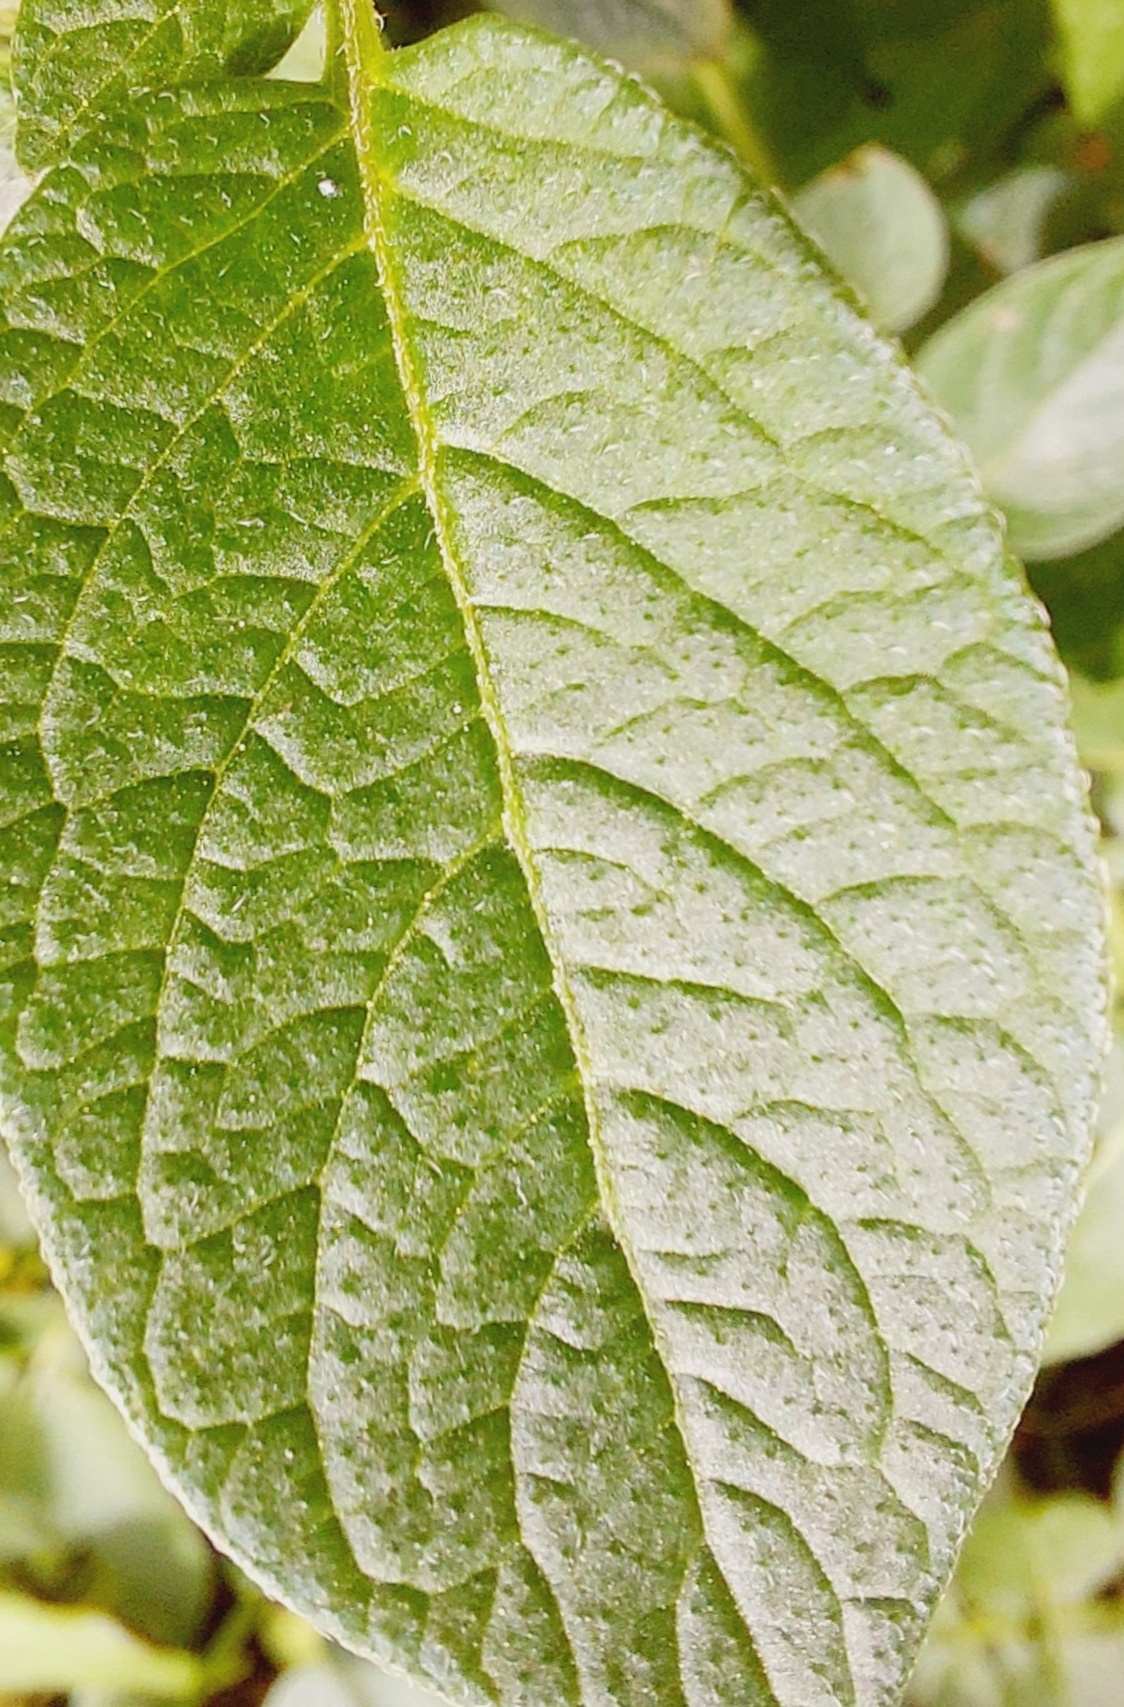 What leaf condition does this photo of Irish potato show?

healthy
